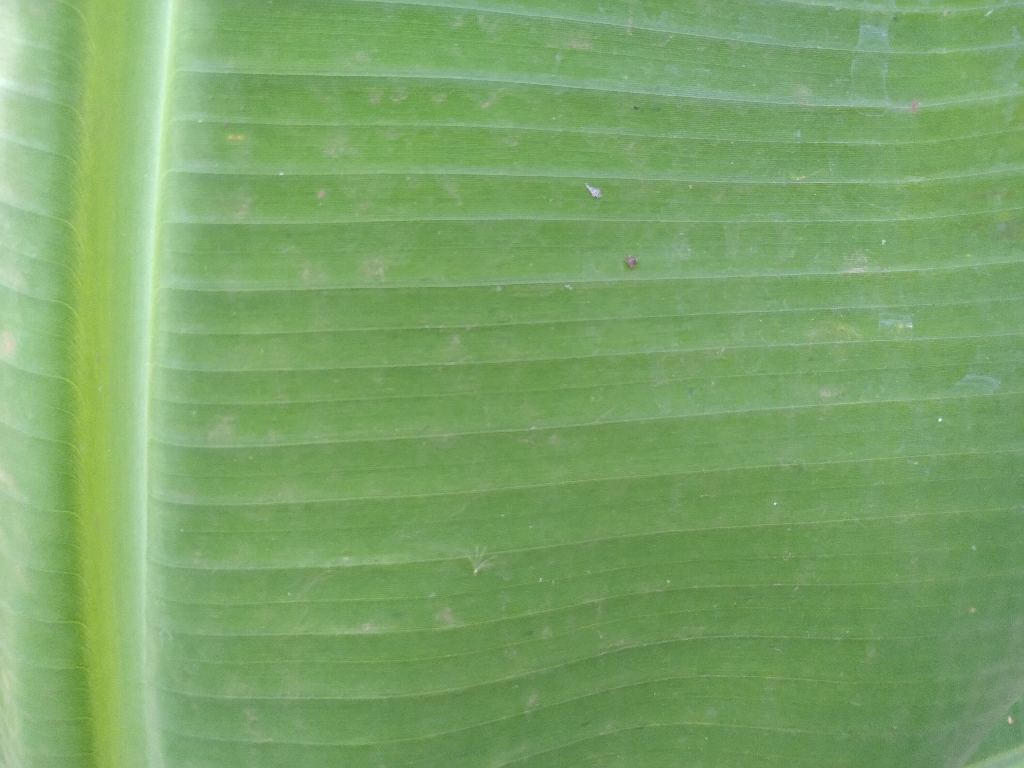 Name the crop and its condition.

banana, healthy
